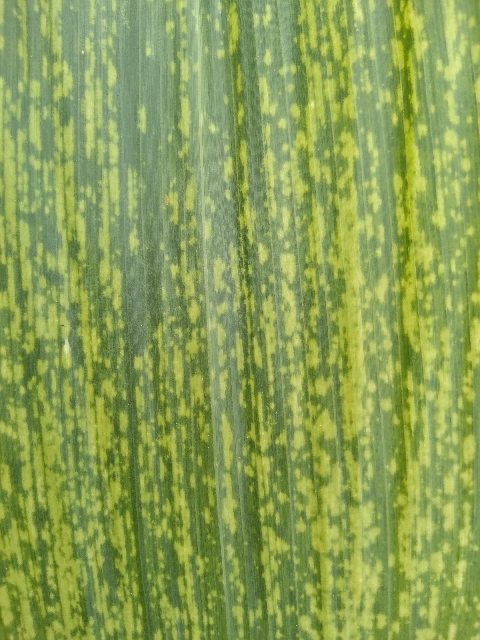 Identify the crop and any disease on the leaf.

maize, maize lethal necrosis
